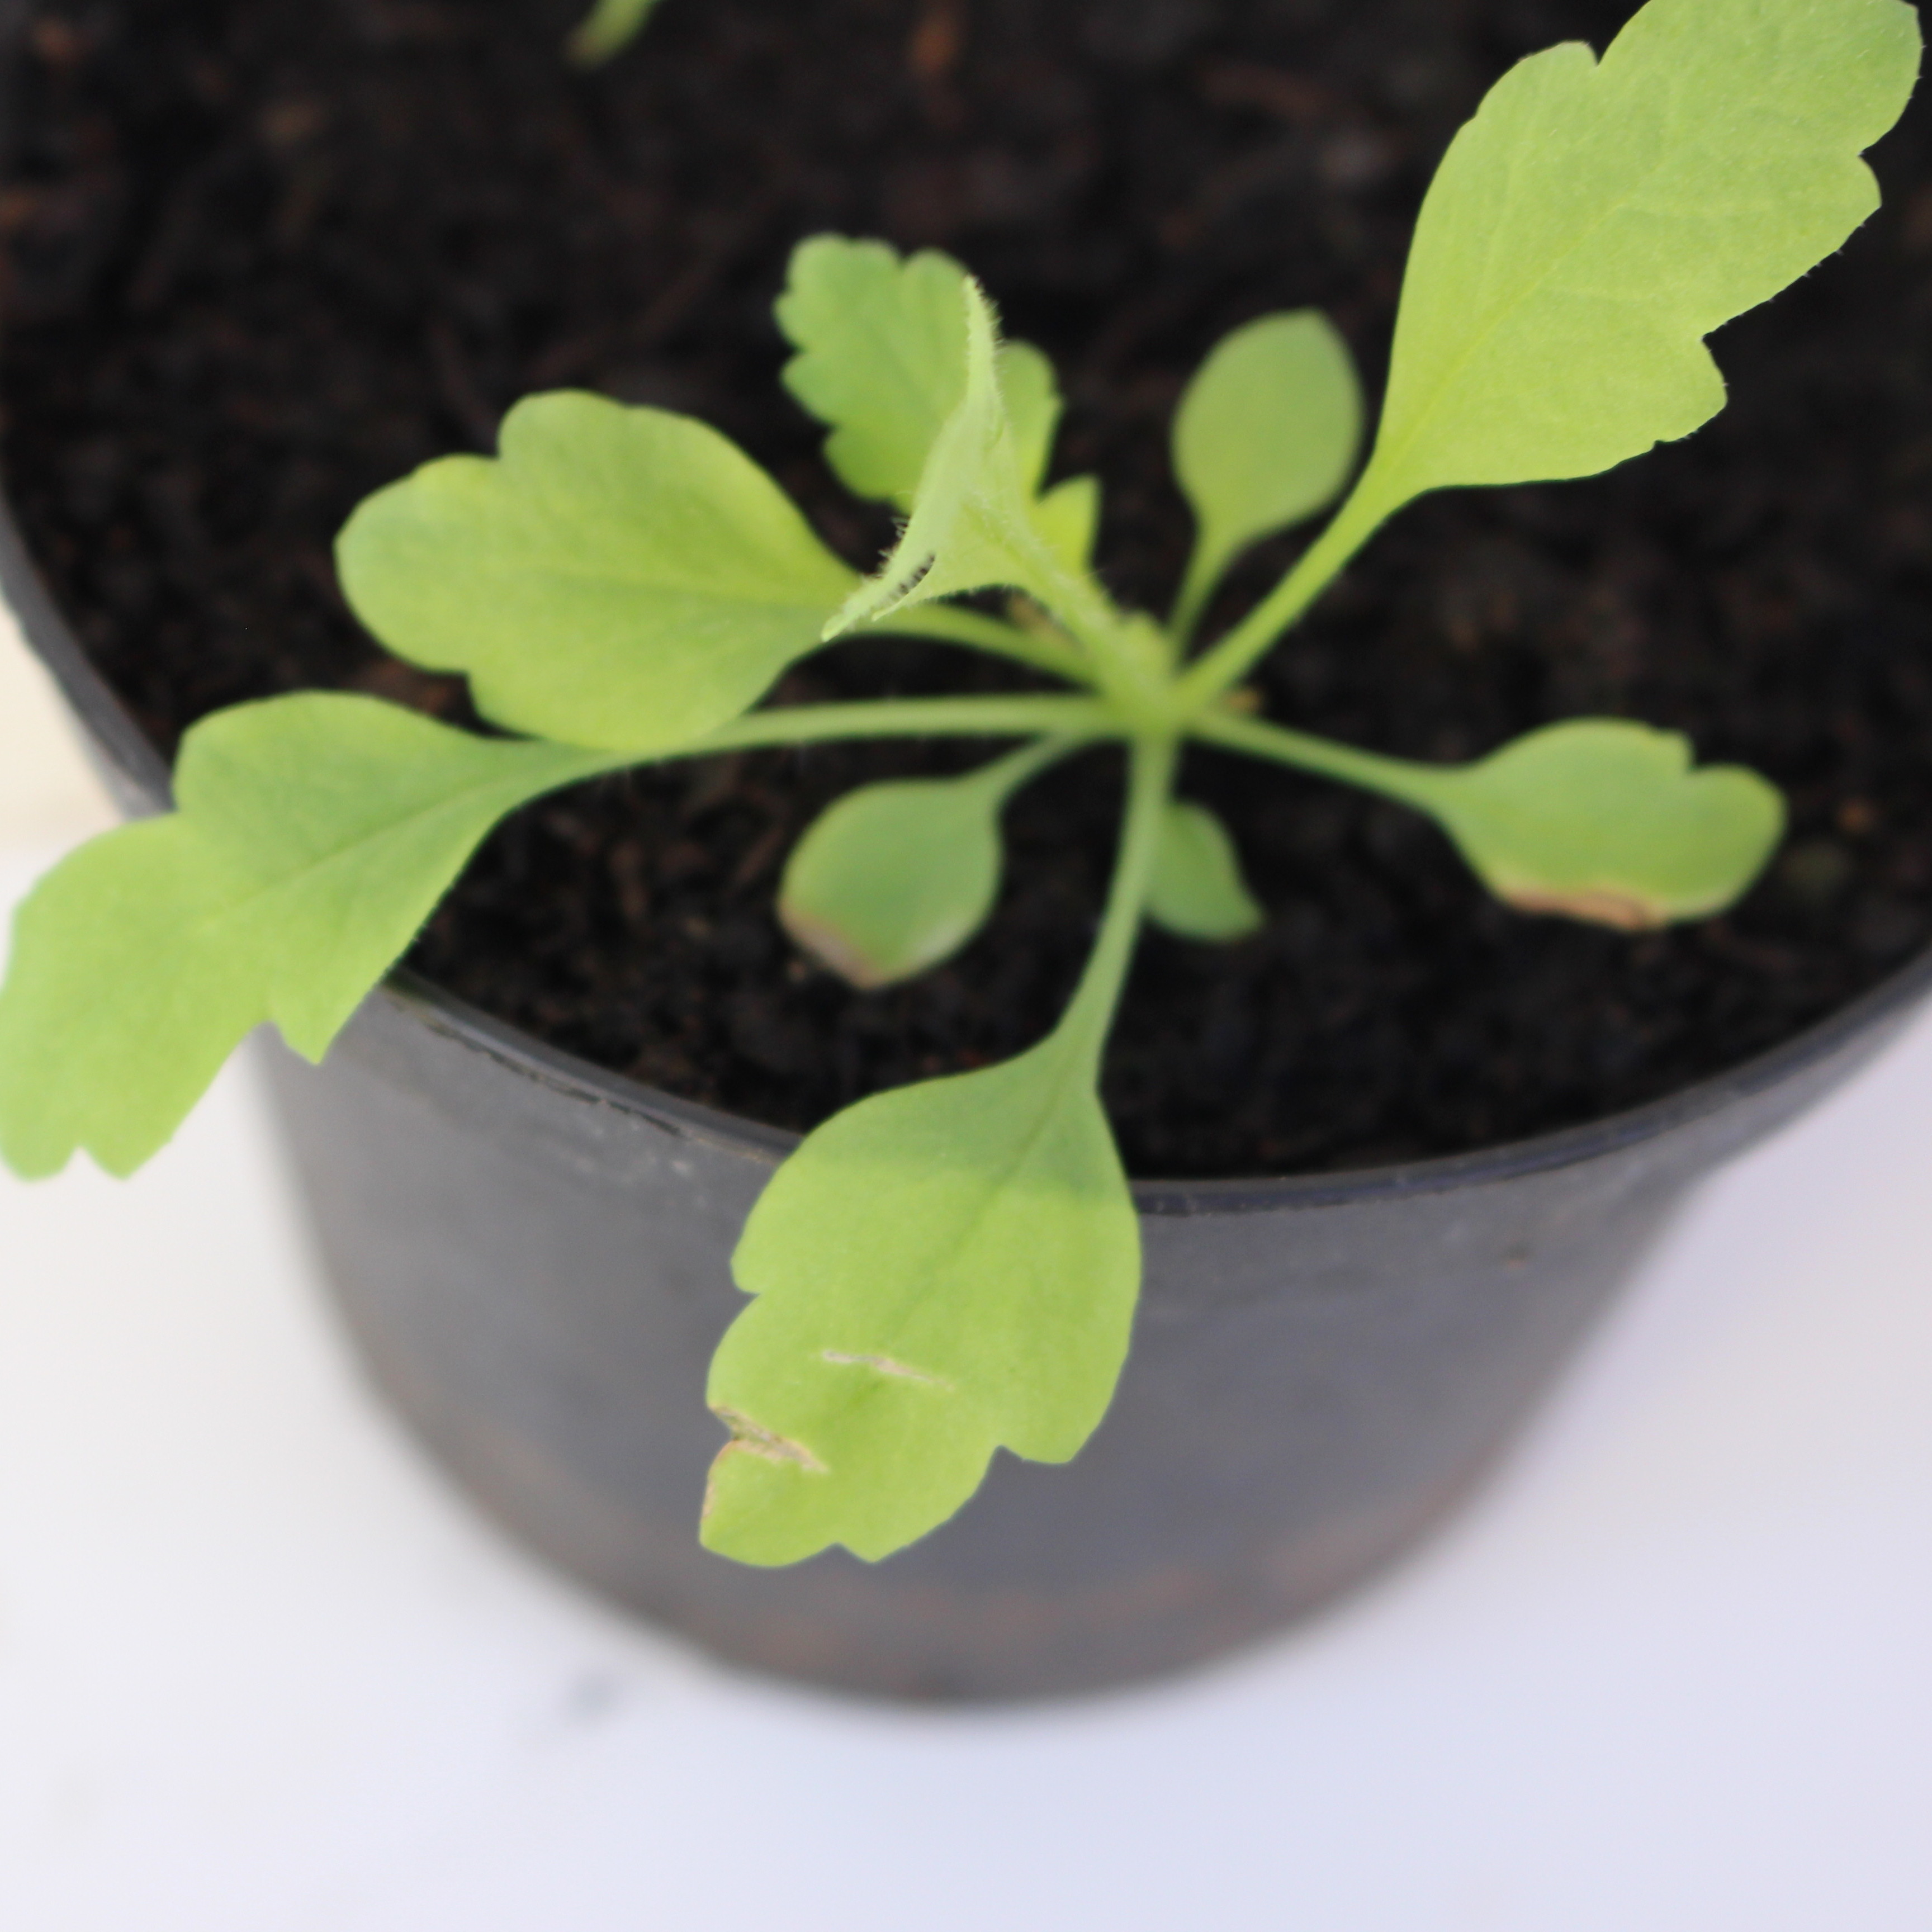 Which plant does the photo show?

Papaver rhoeas
